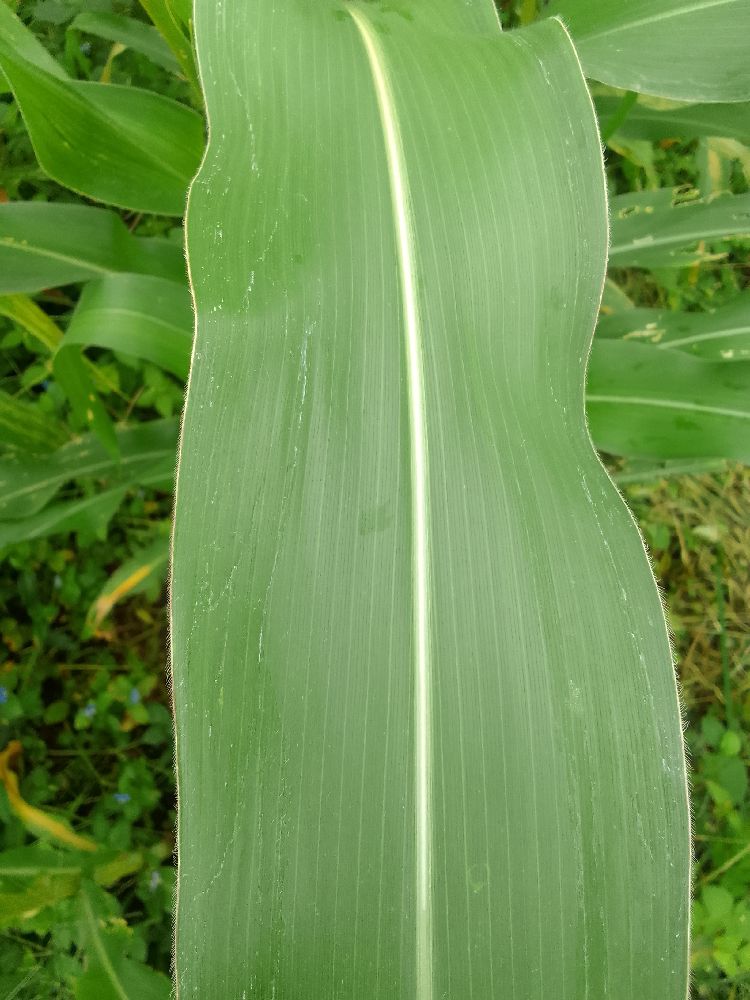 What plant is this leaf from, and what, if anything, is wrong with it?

maize, healthy
